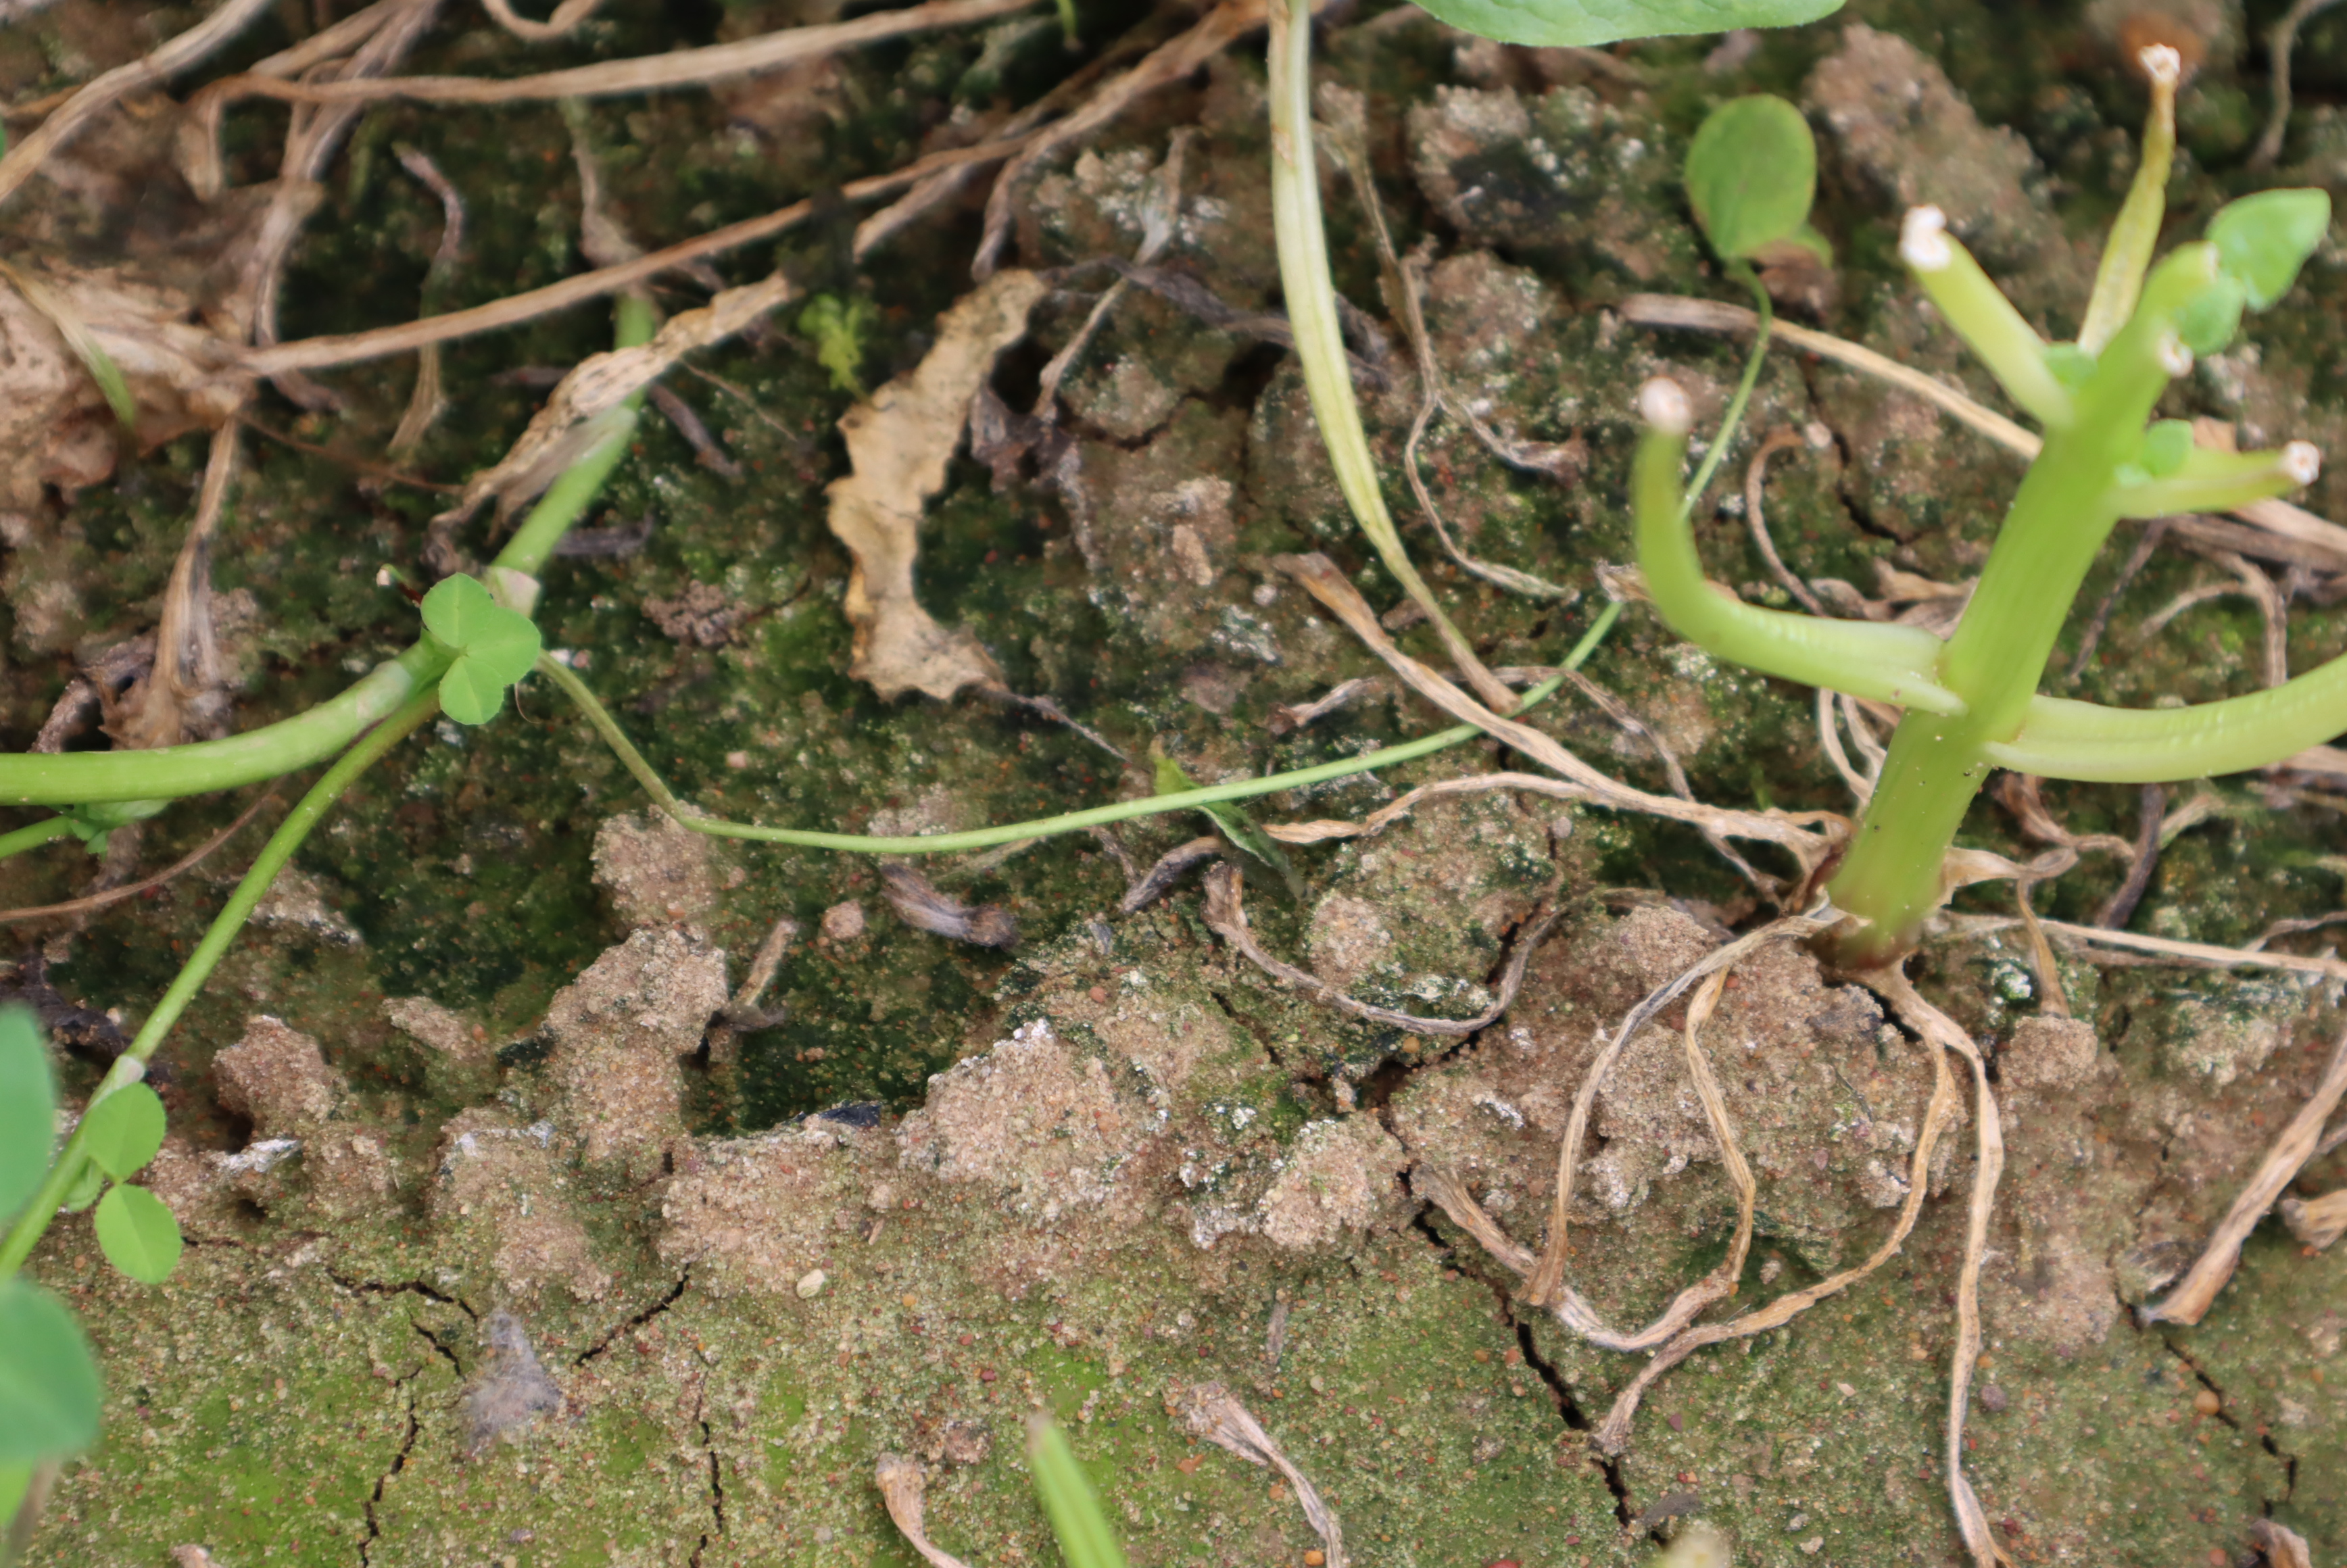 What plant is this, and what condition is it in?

spinach, mechanical damage, root rot
